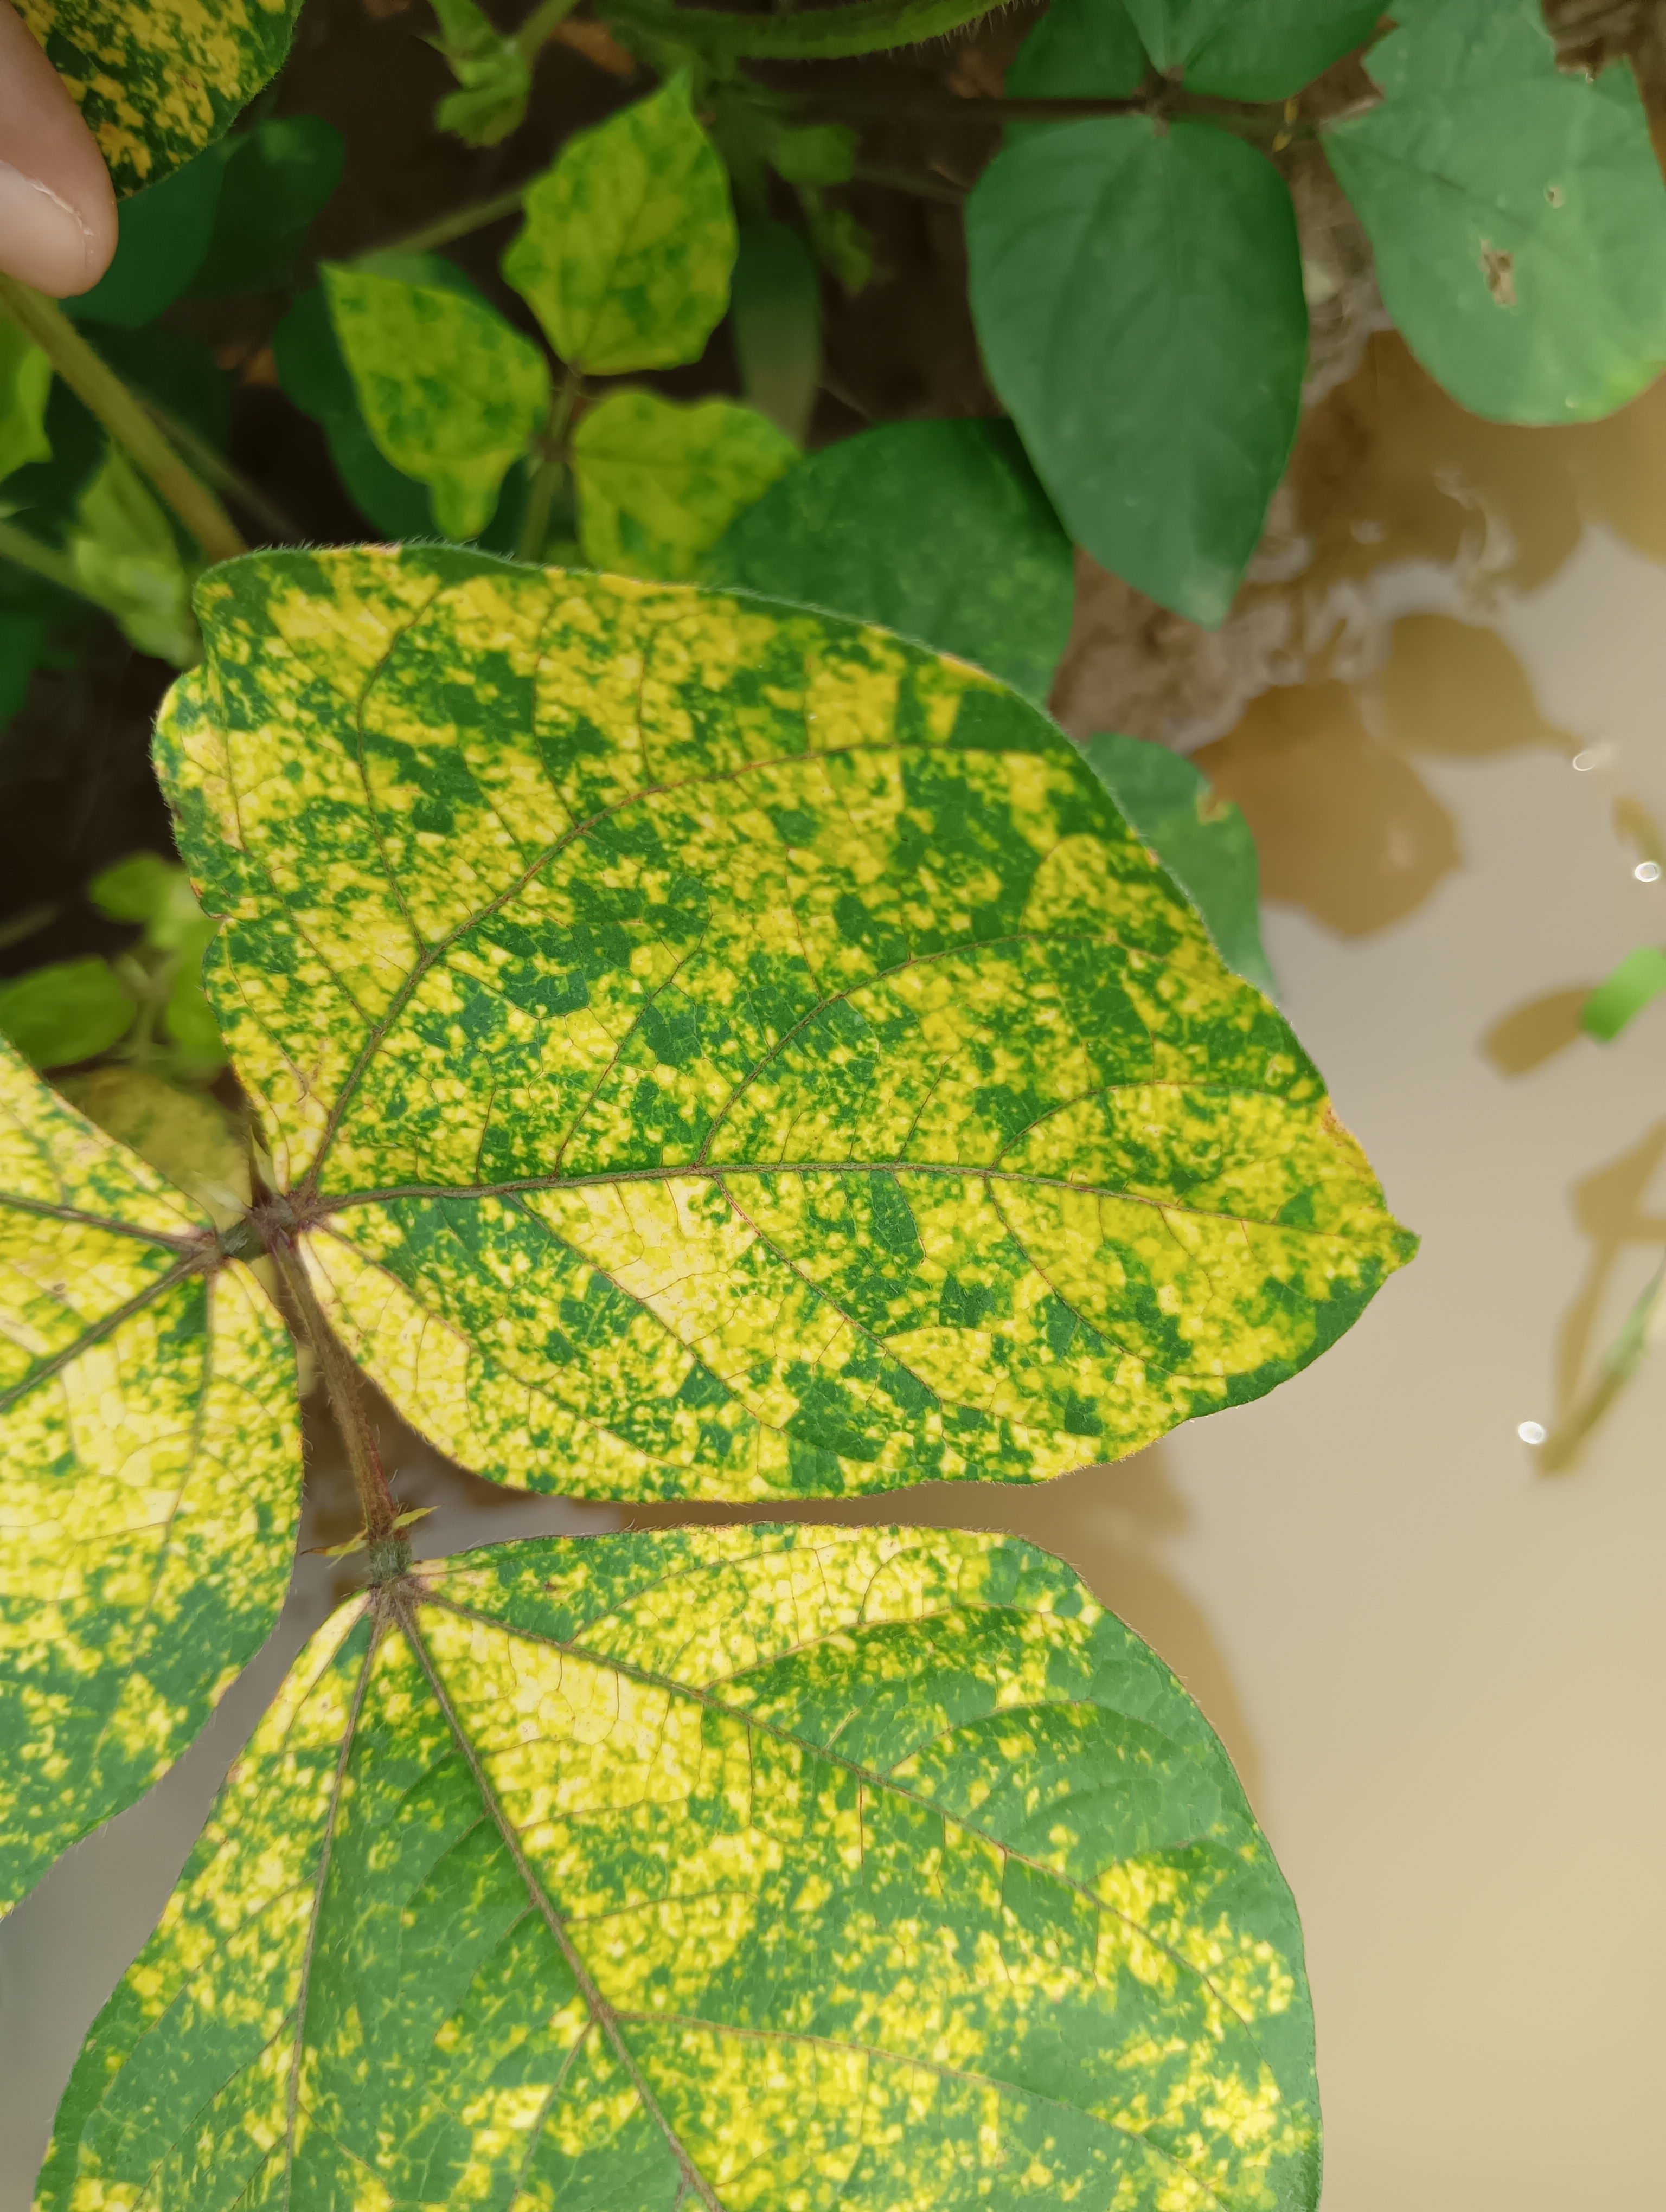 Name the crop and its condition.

mungbean, yellow mosaic
